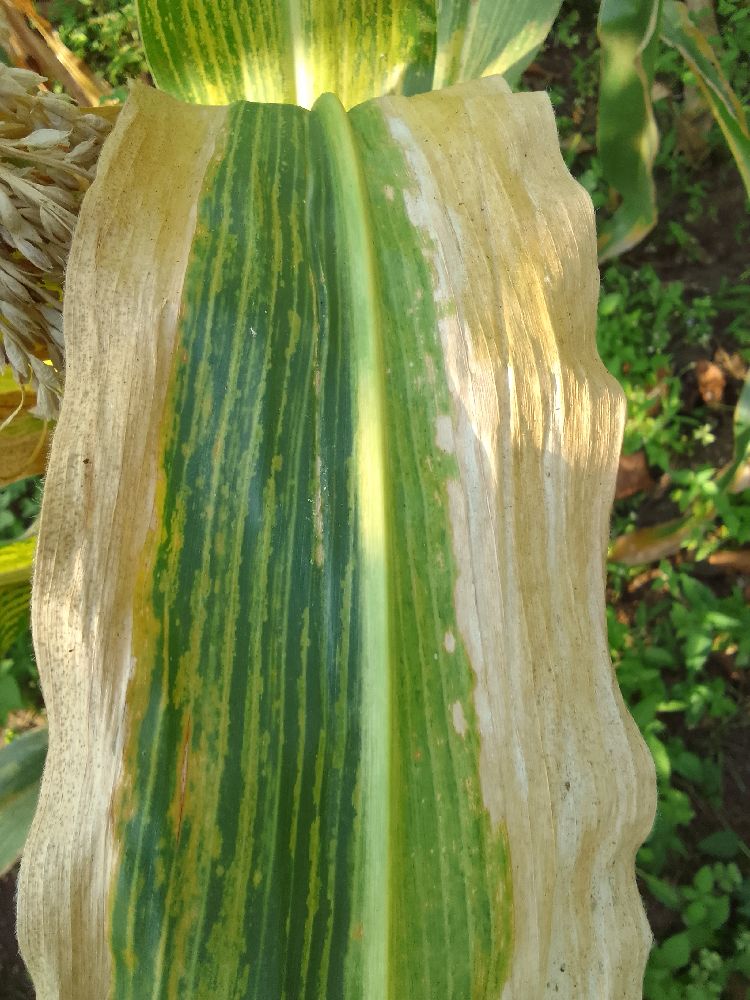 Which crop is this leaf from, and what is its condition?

maize, maize lethal necrosis
